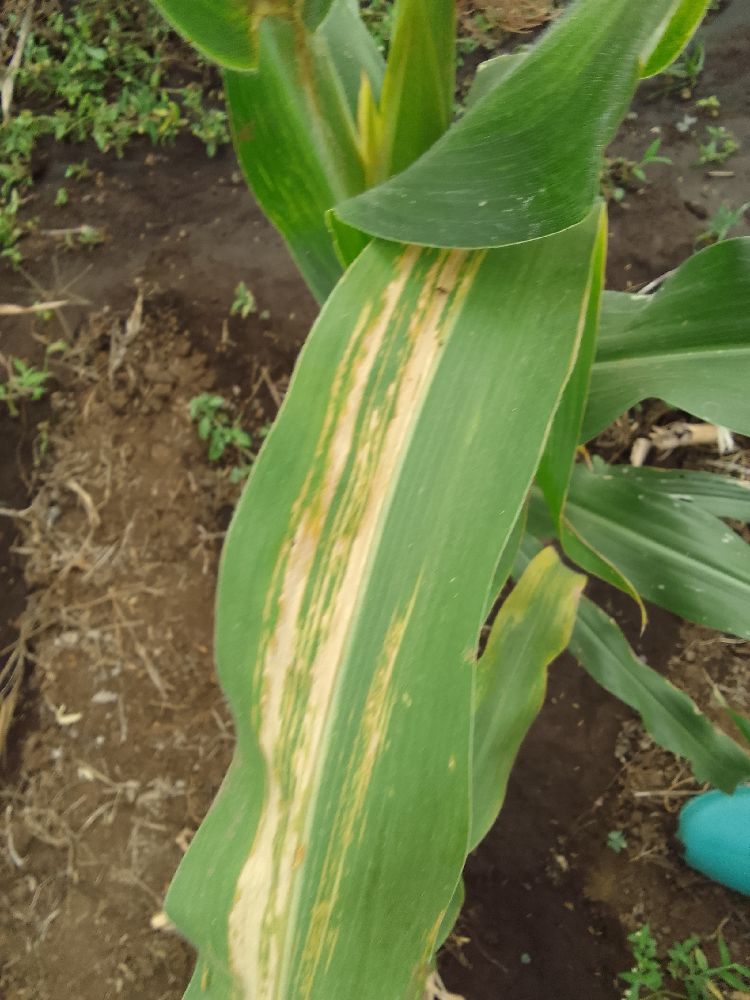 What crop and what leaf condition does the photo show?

maize, maize lethal necrosis
